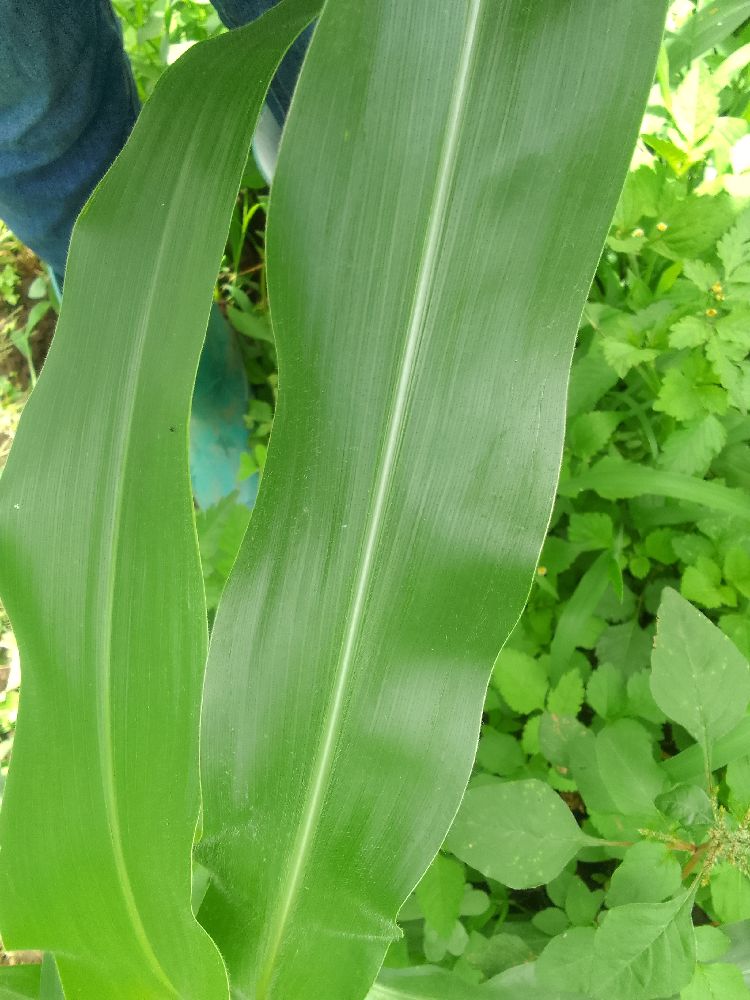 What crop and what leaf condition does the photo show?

maize, healthy
